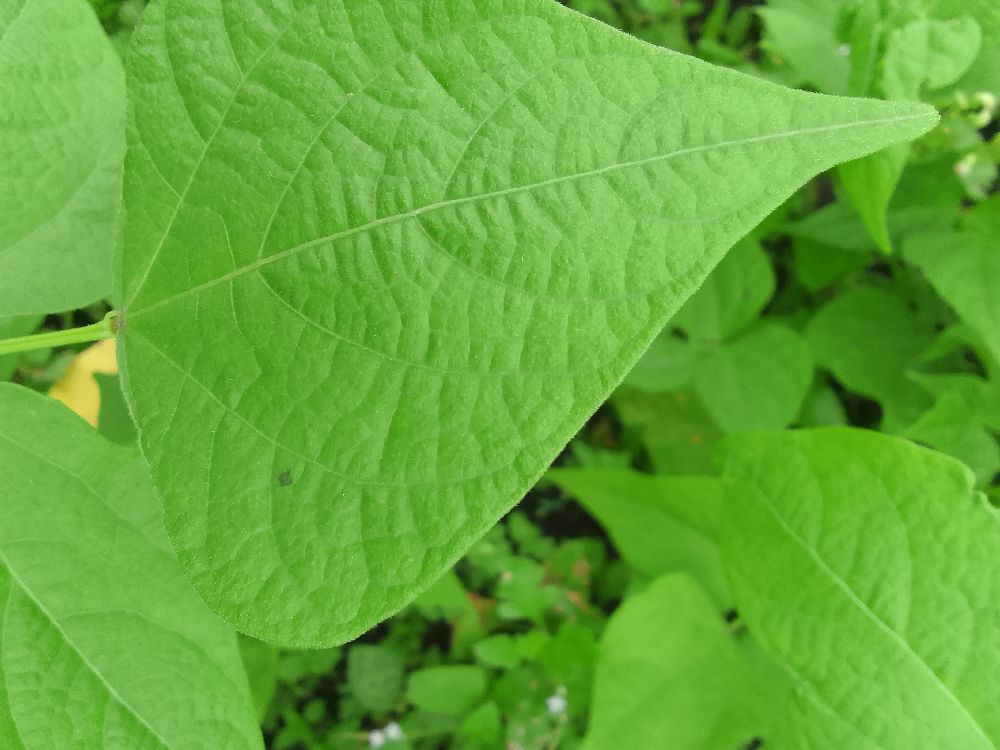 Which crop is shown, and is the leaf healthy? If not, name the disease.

common bean, healthy
